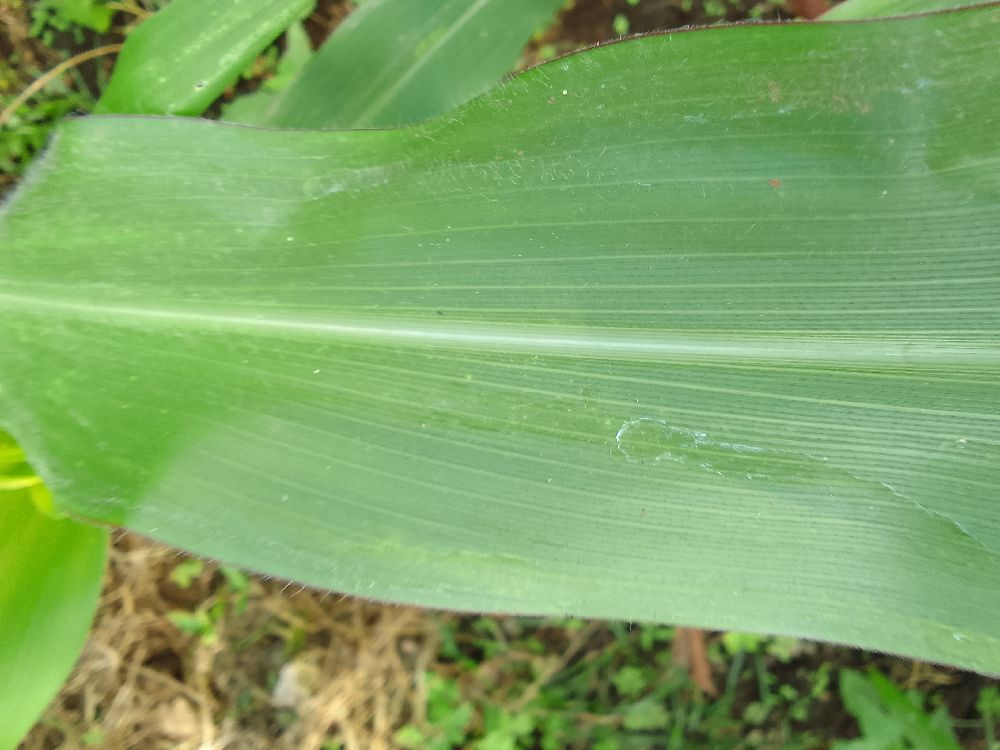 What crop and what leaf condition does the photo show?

maize, healthy
